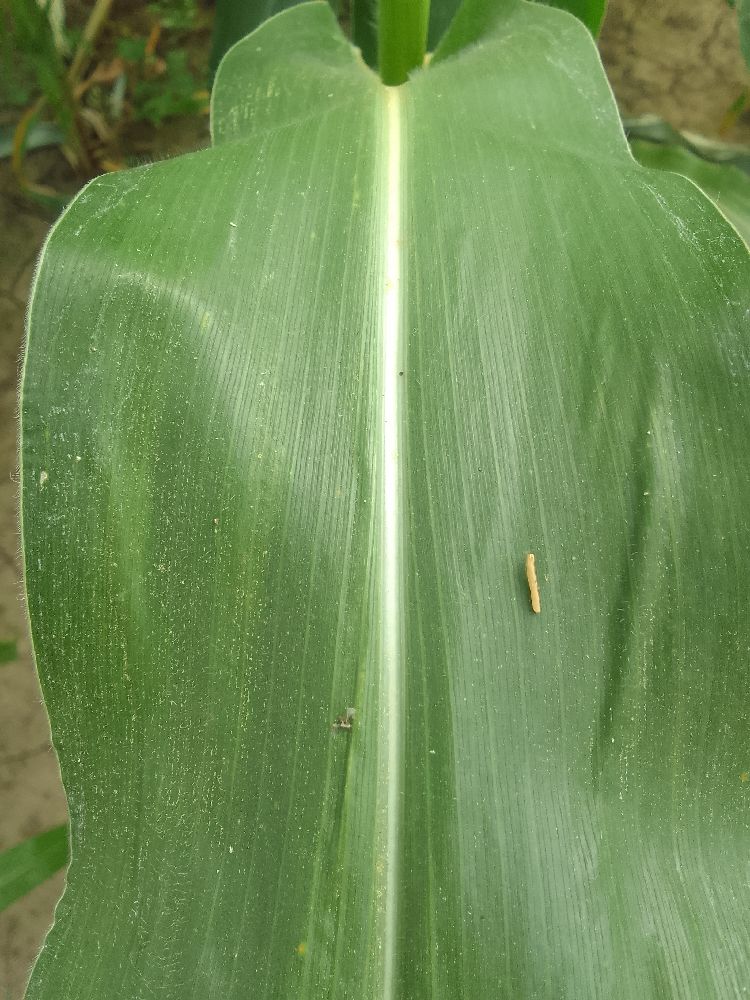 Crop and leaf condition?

maize, healthy
